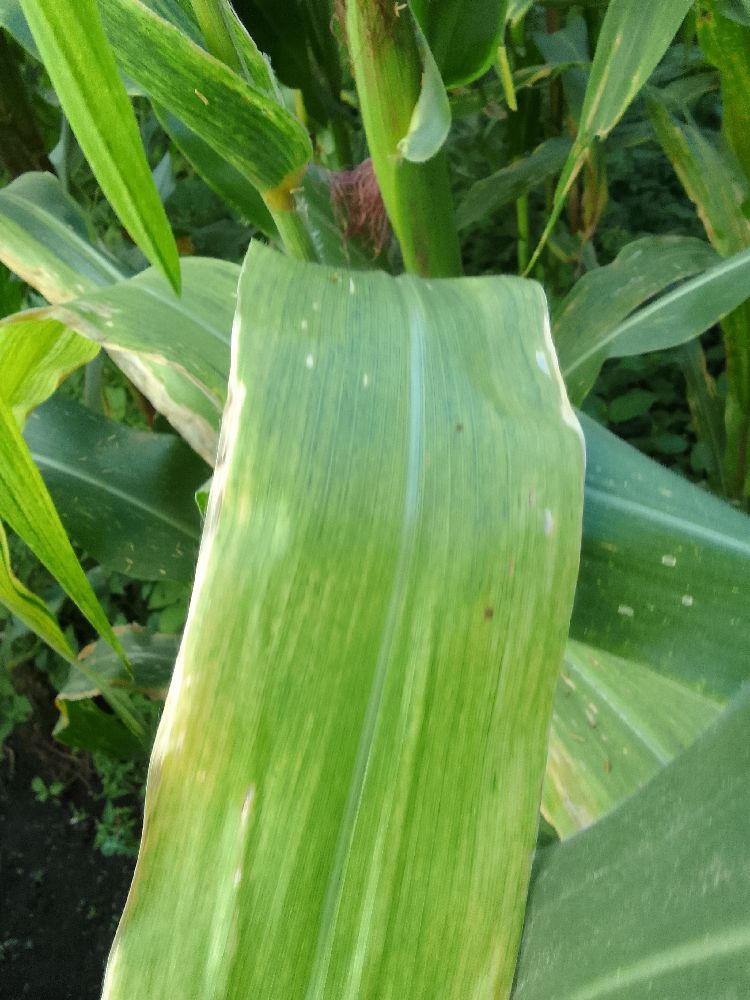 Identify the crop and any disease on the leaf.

maize, maize lethal necrosis
